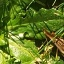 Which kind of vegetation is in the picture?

structured weed
